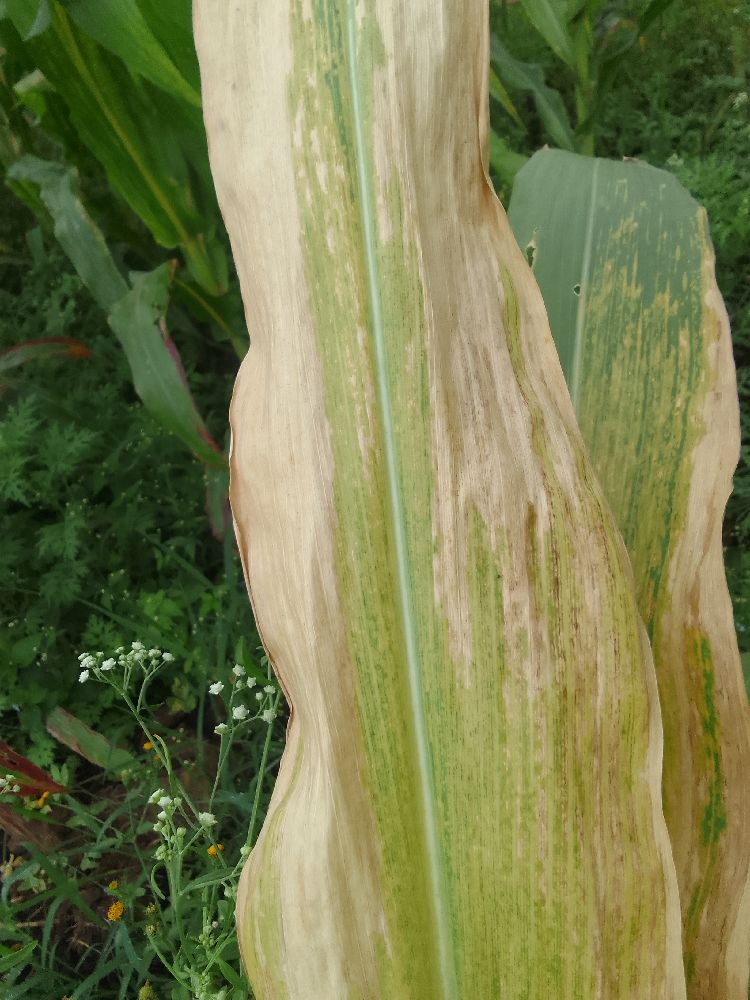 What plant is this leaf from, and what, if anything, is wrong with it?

maize, maize lethal necrosis
